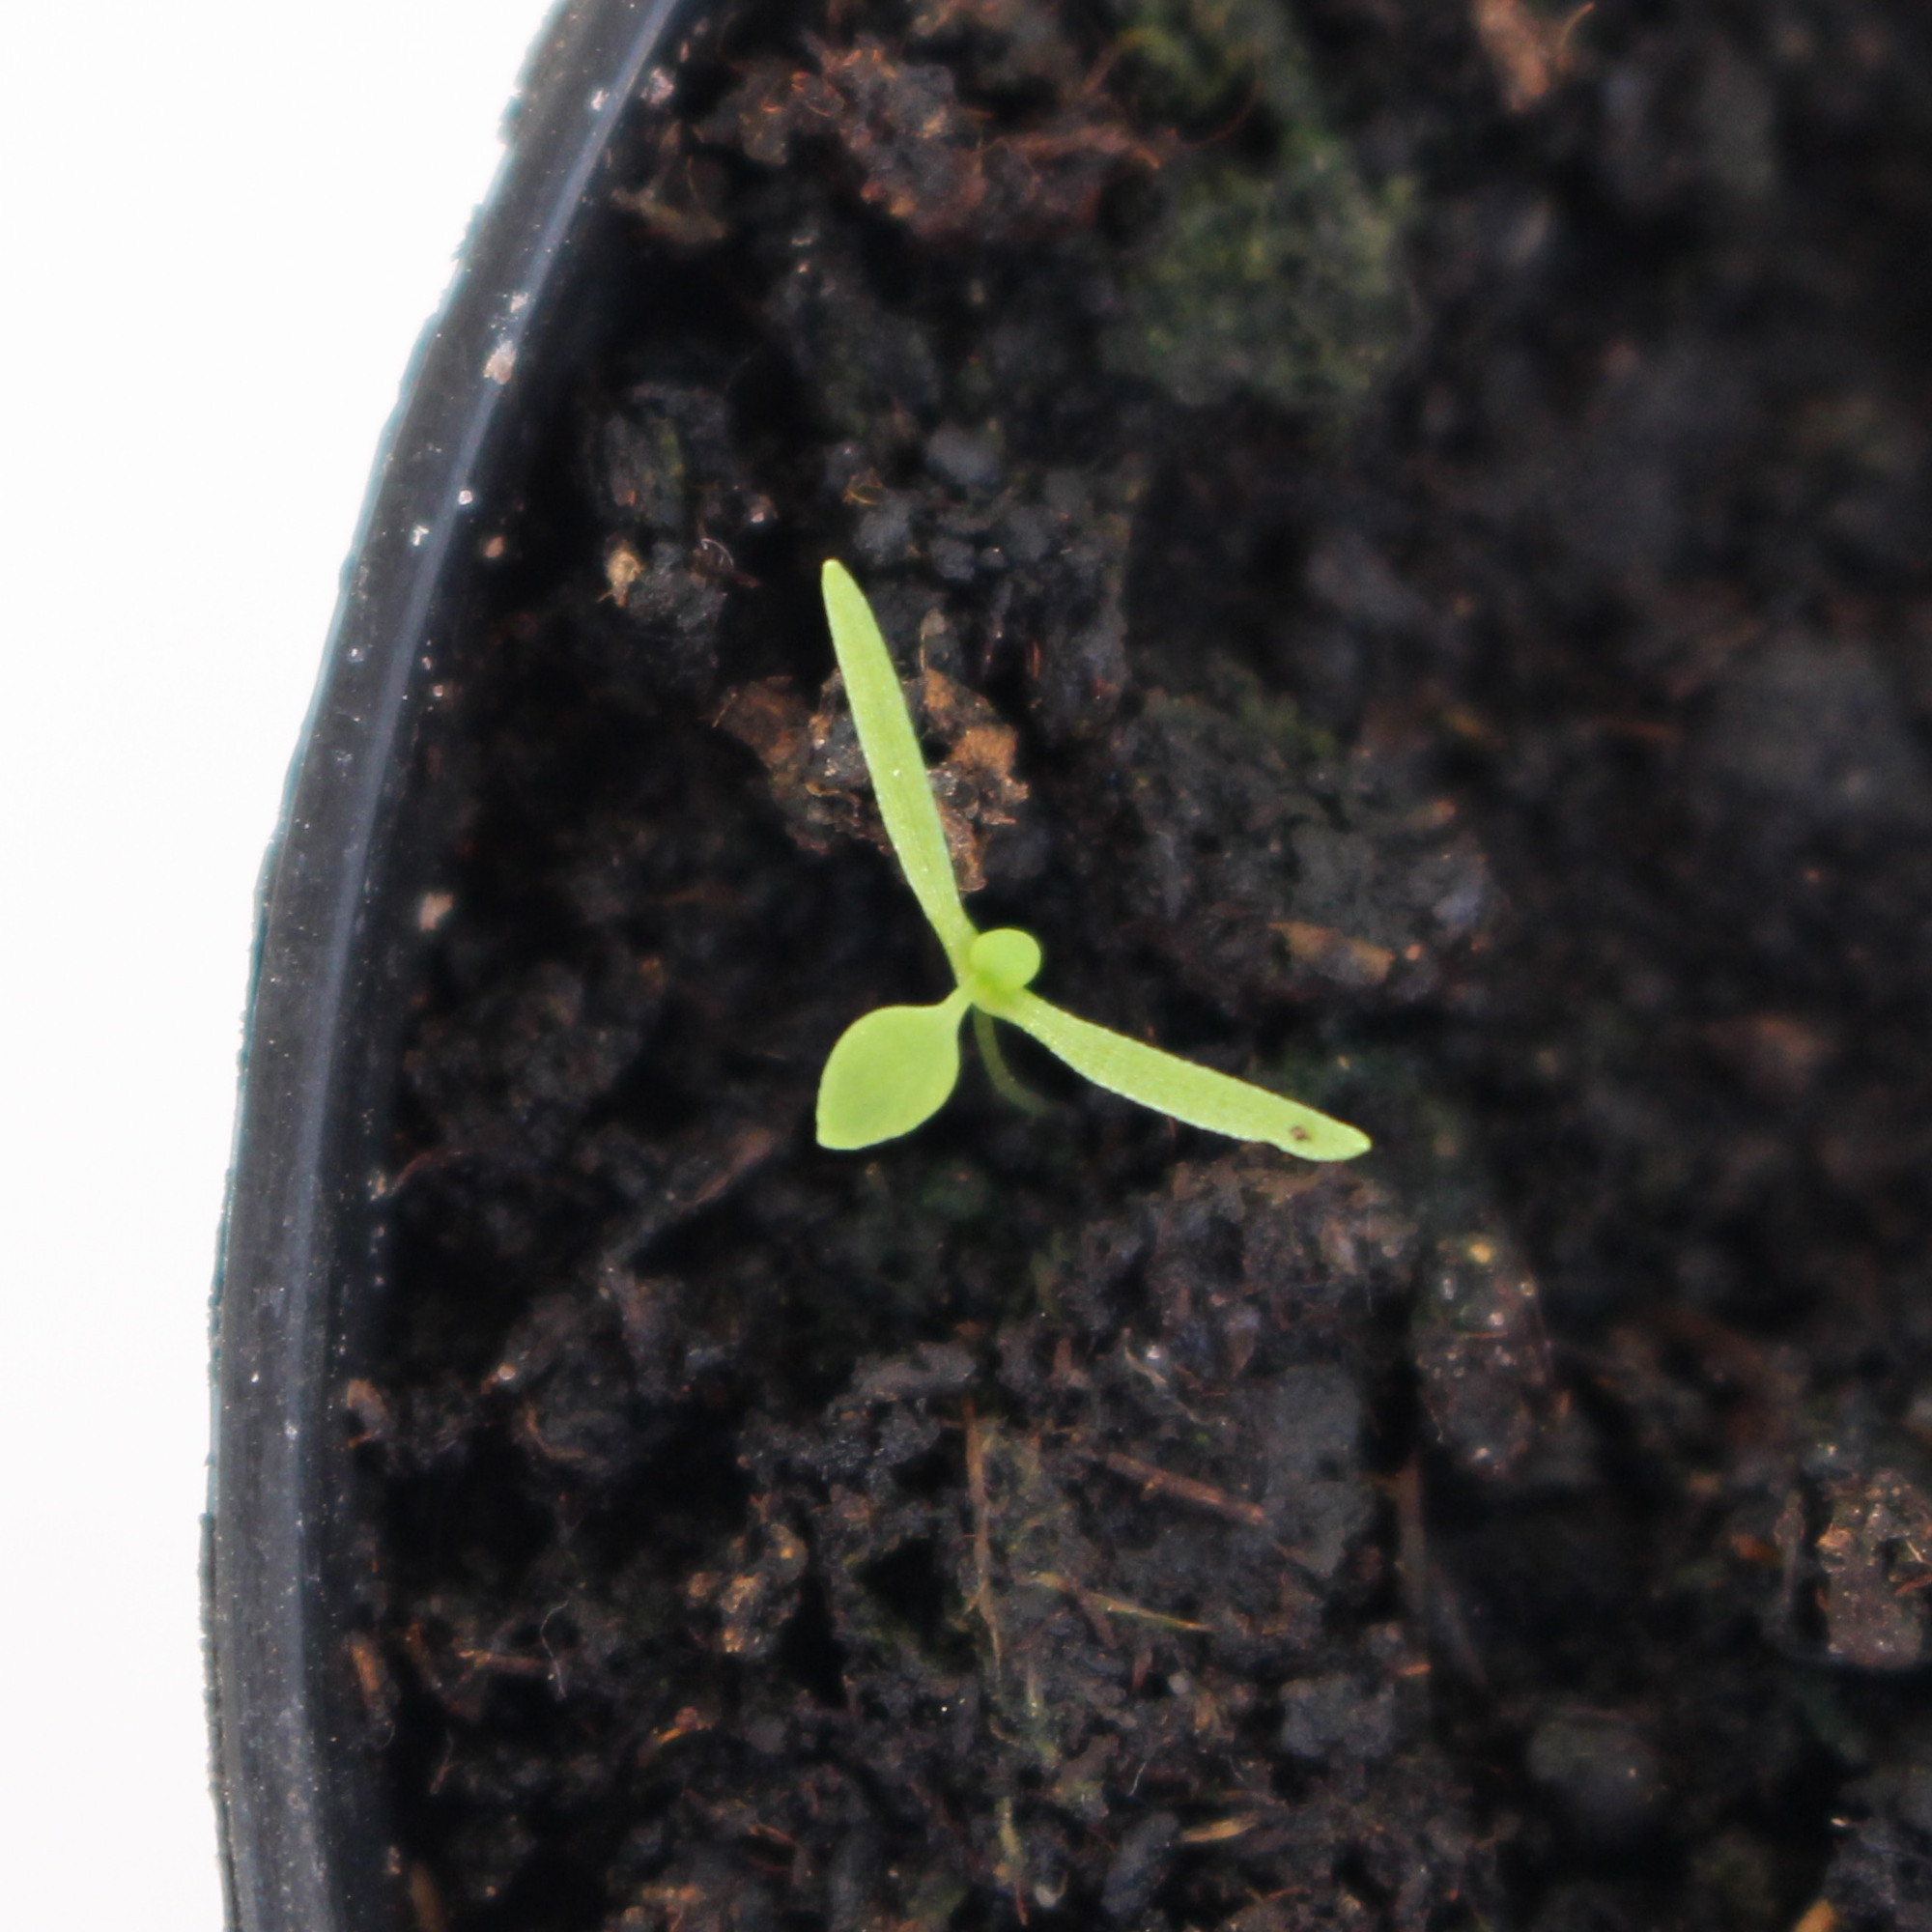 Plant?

Papaver rhoeas
